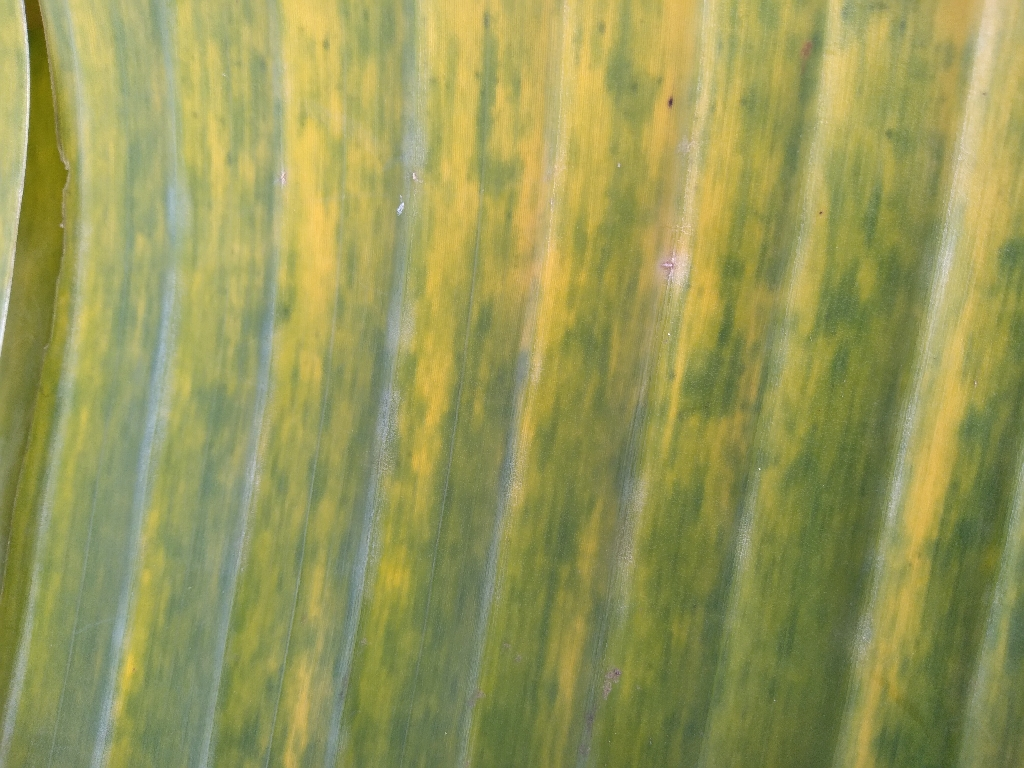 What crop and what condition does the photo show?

banana, fusarium wilt race 1
